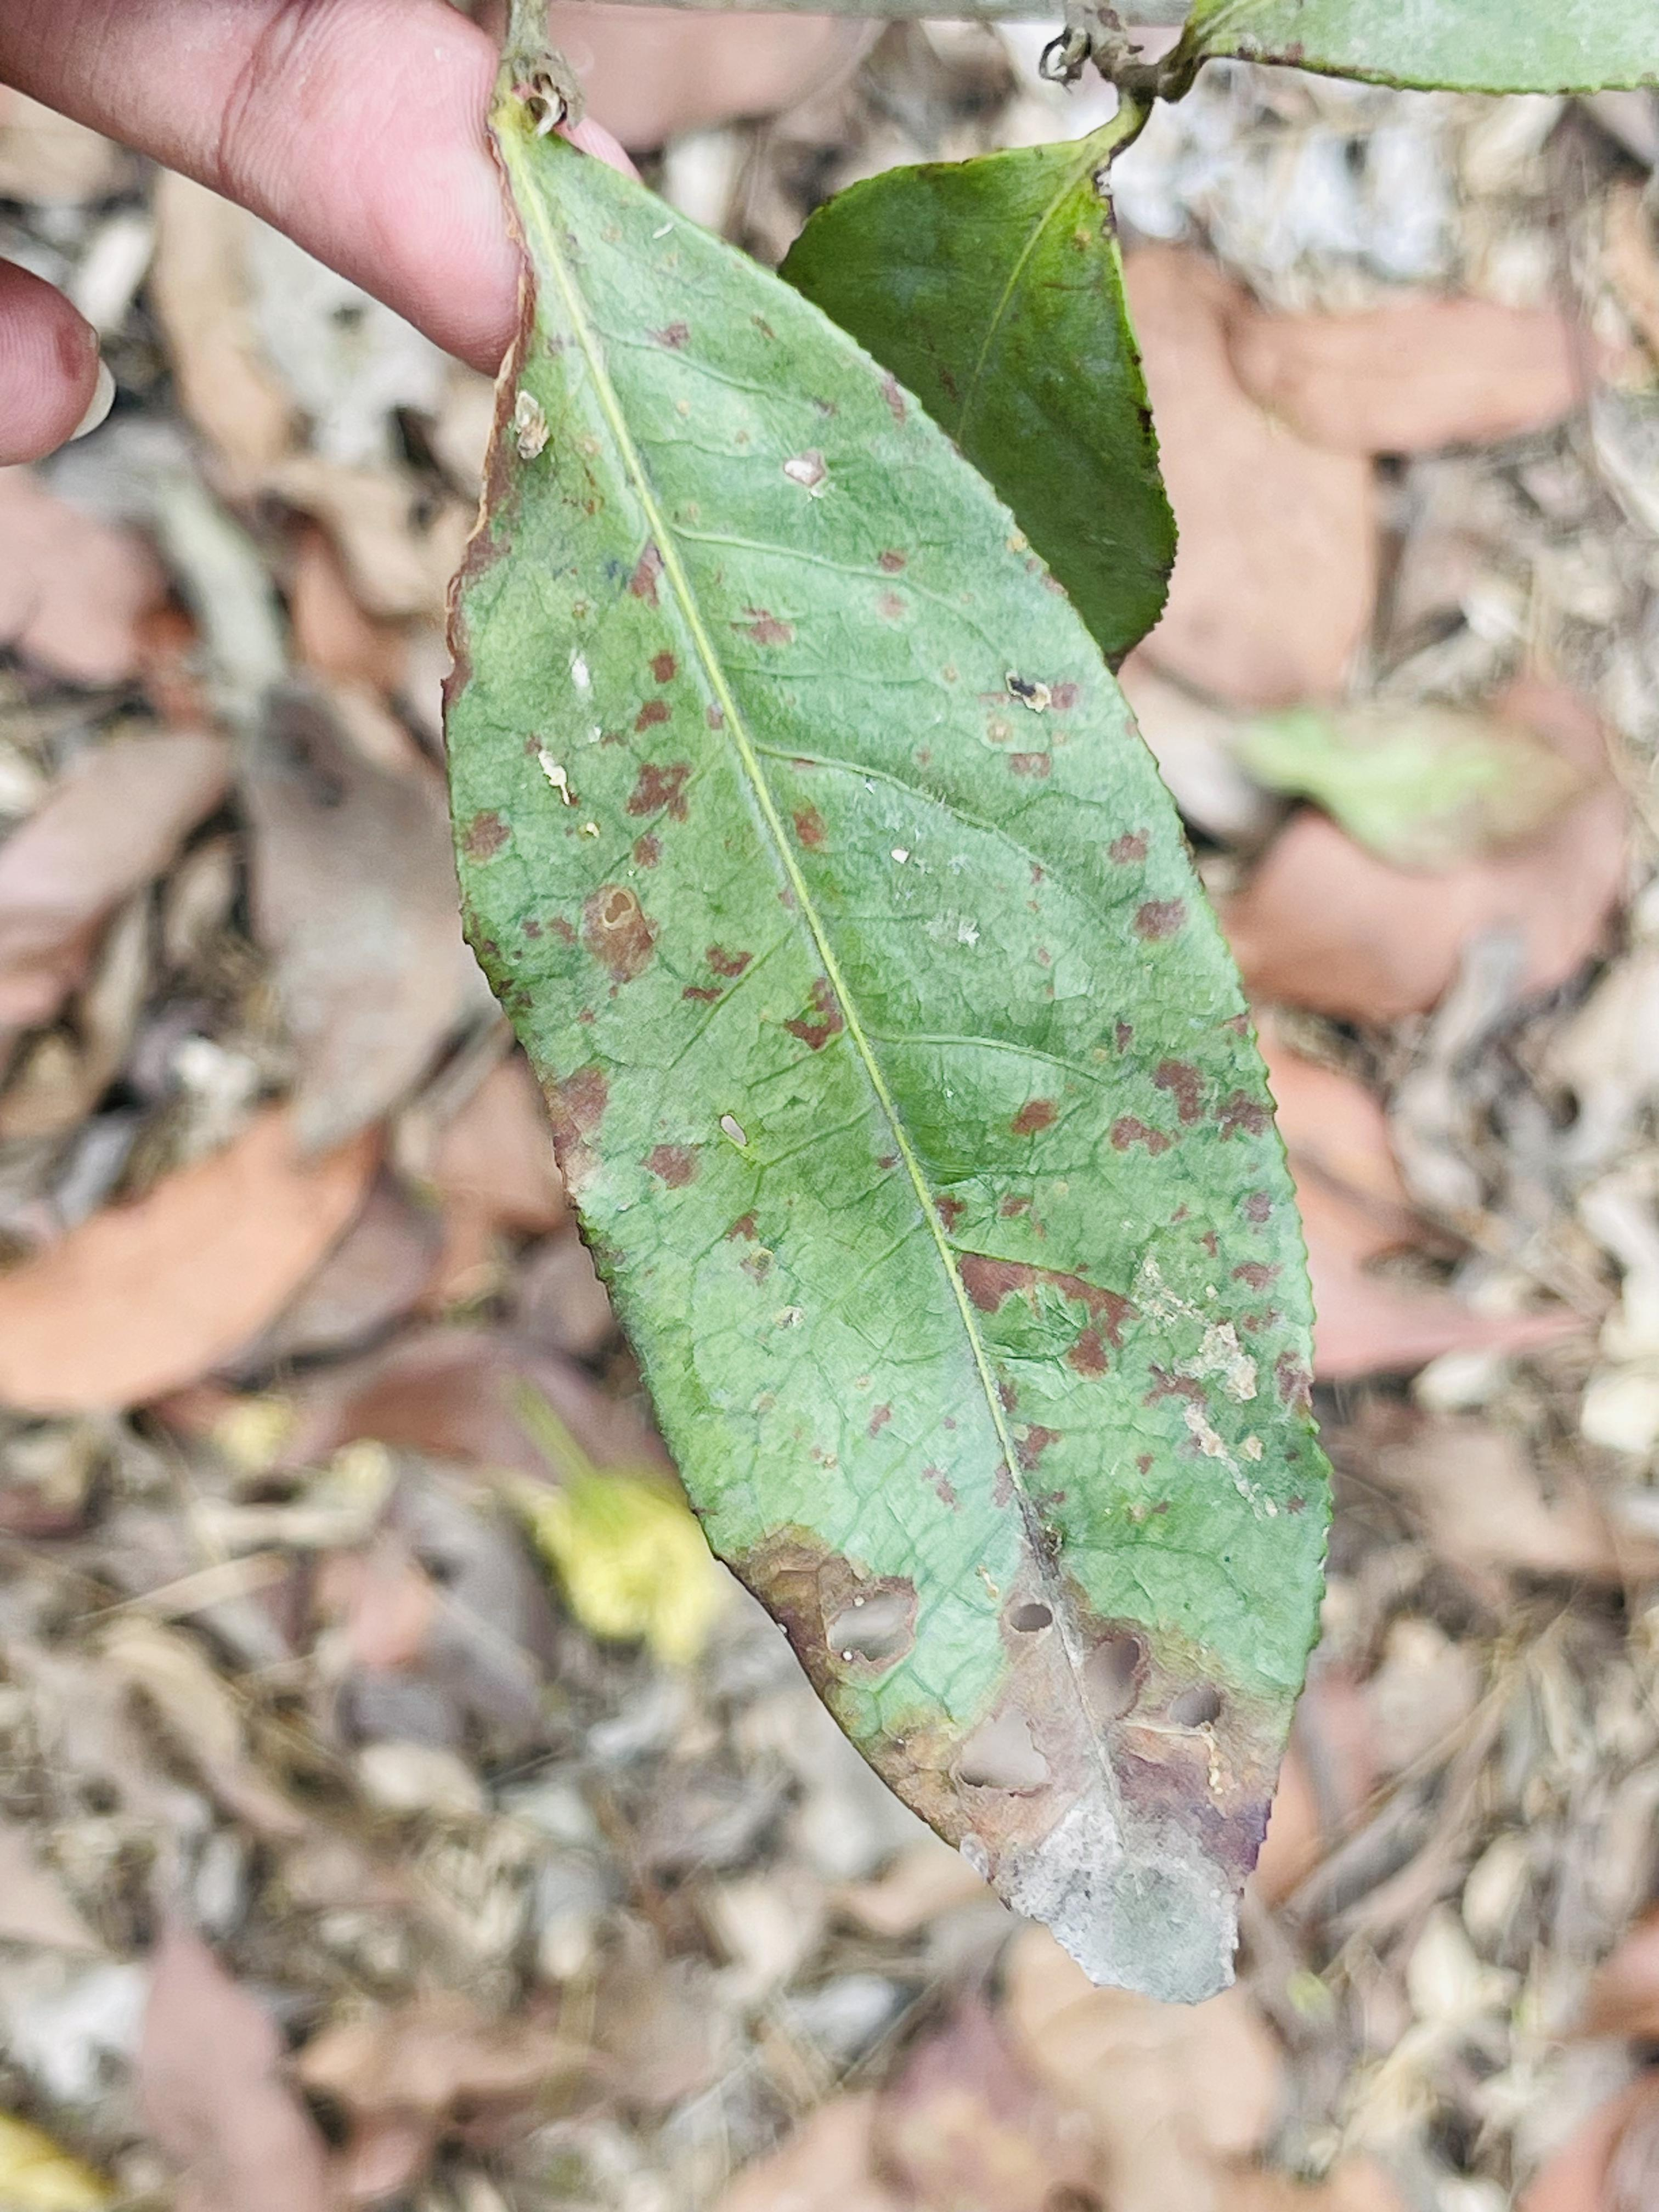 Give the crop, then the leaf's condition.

tea, red rust
